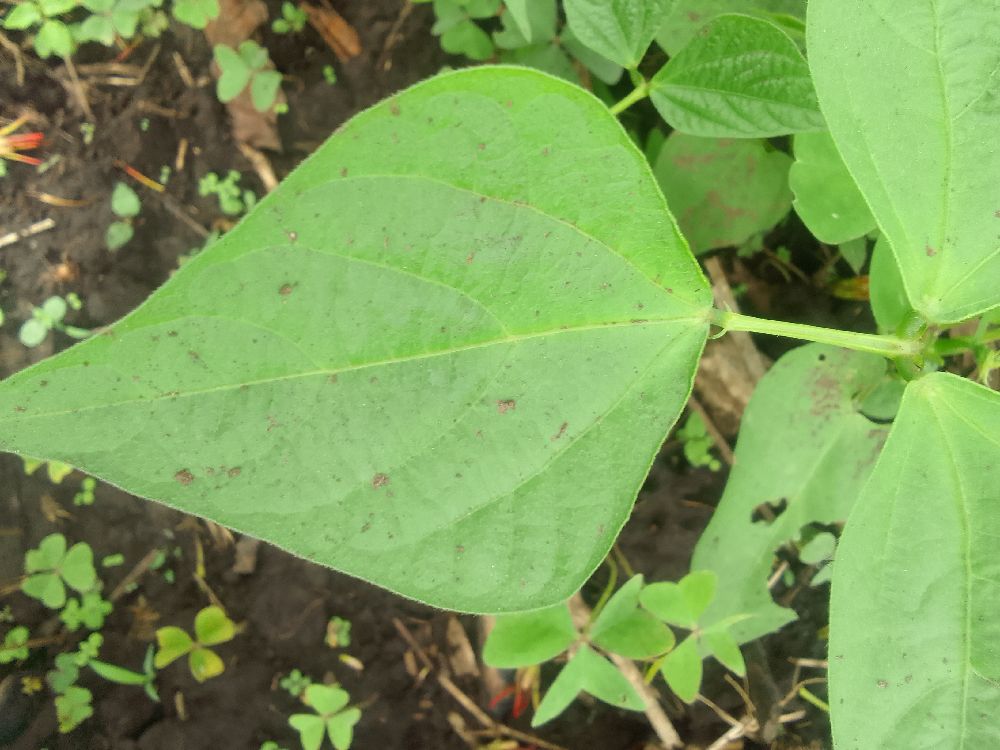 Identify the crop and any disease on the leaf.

common bean, healthy
